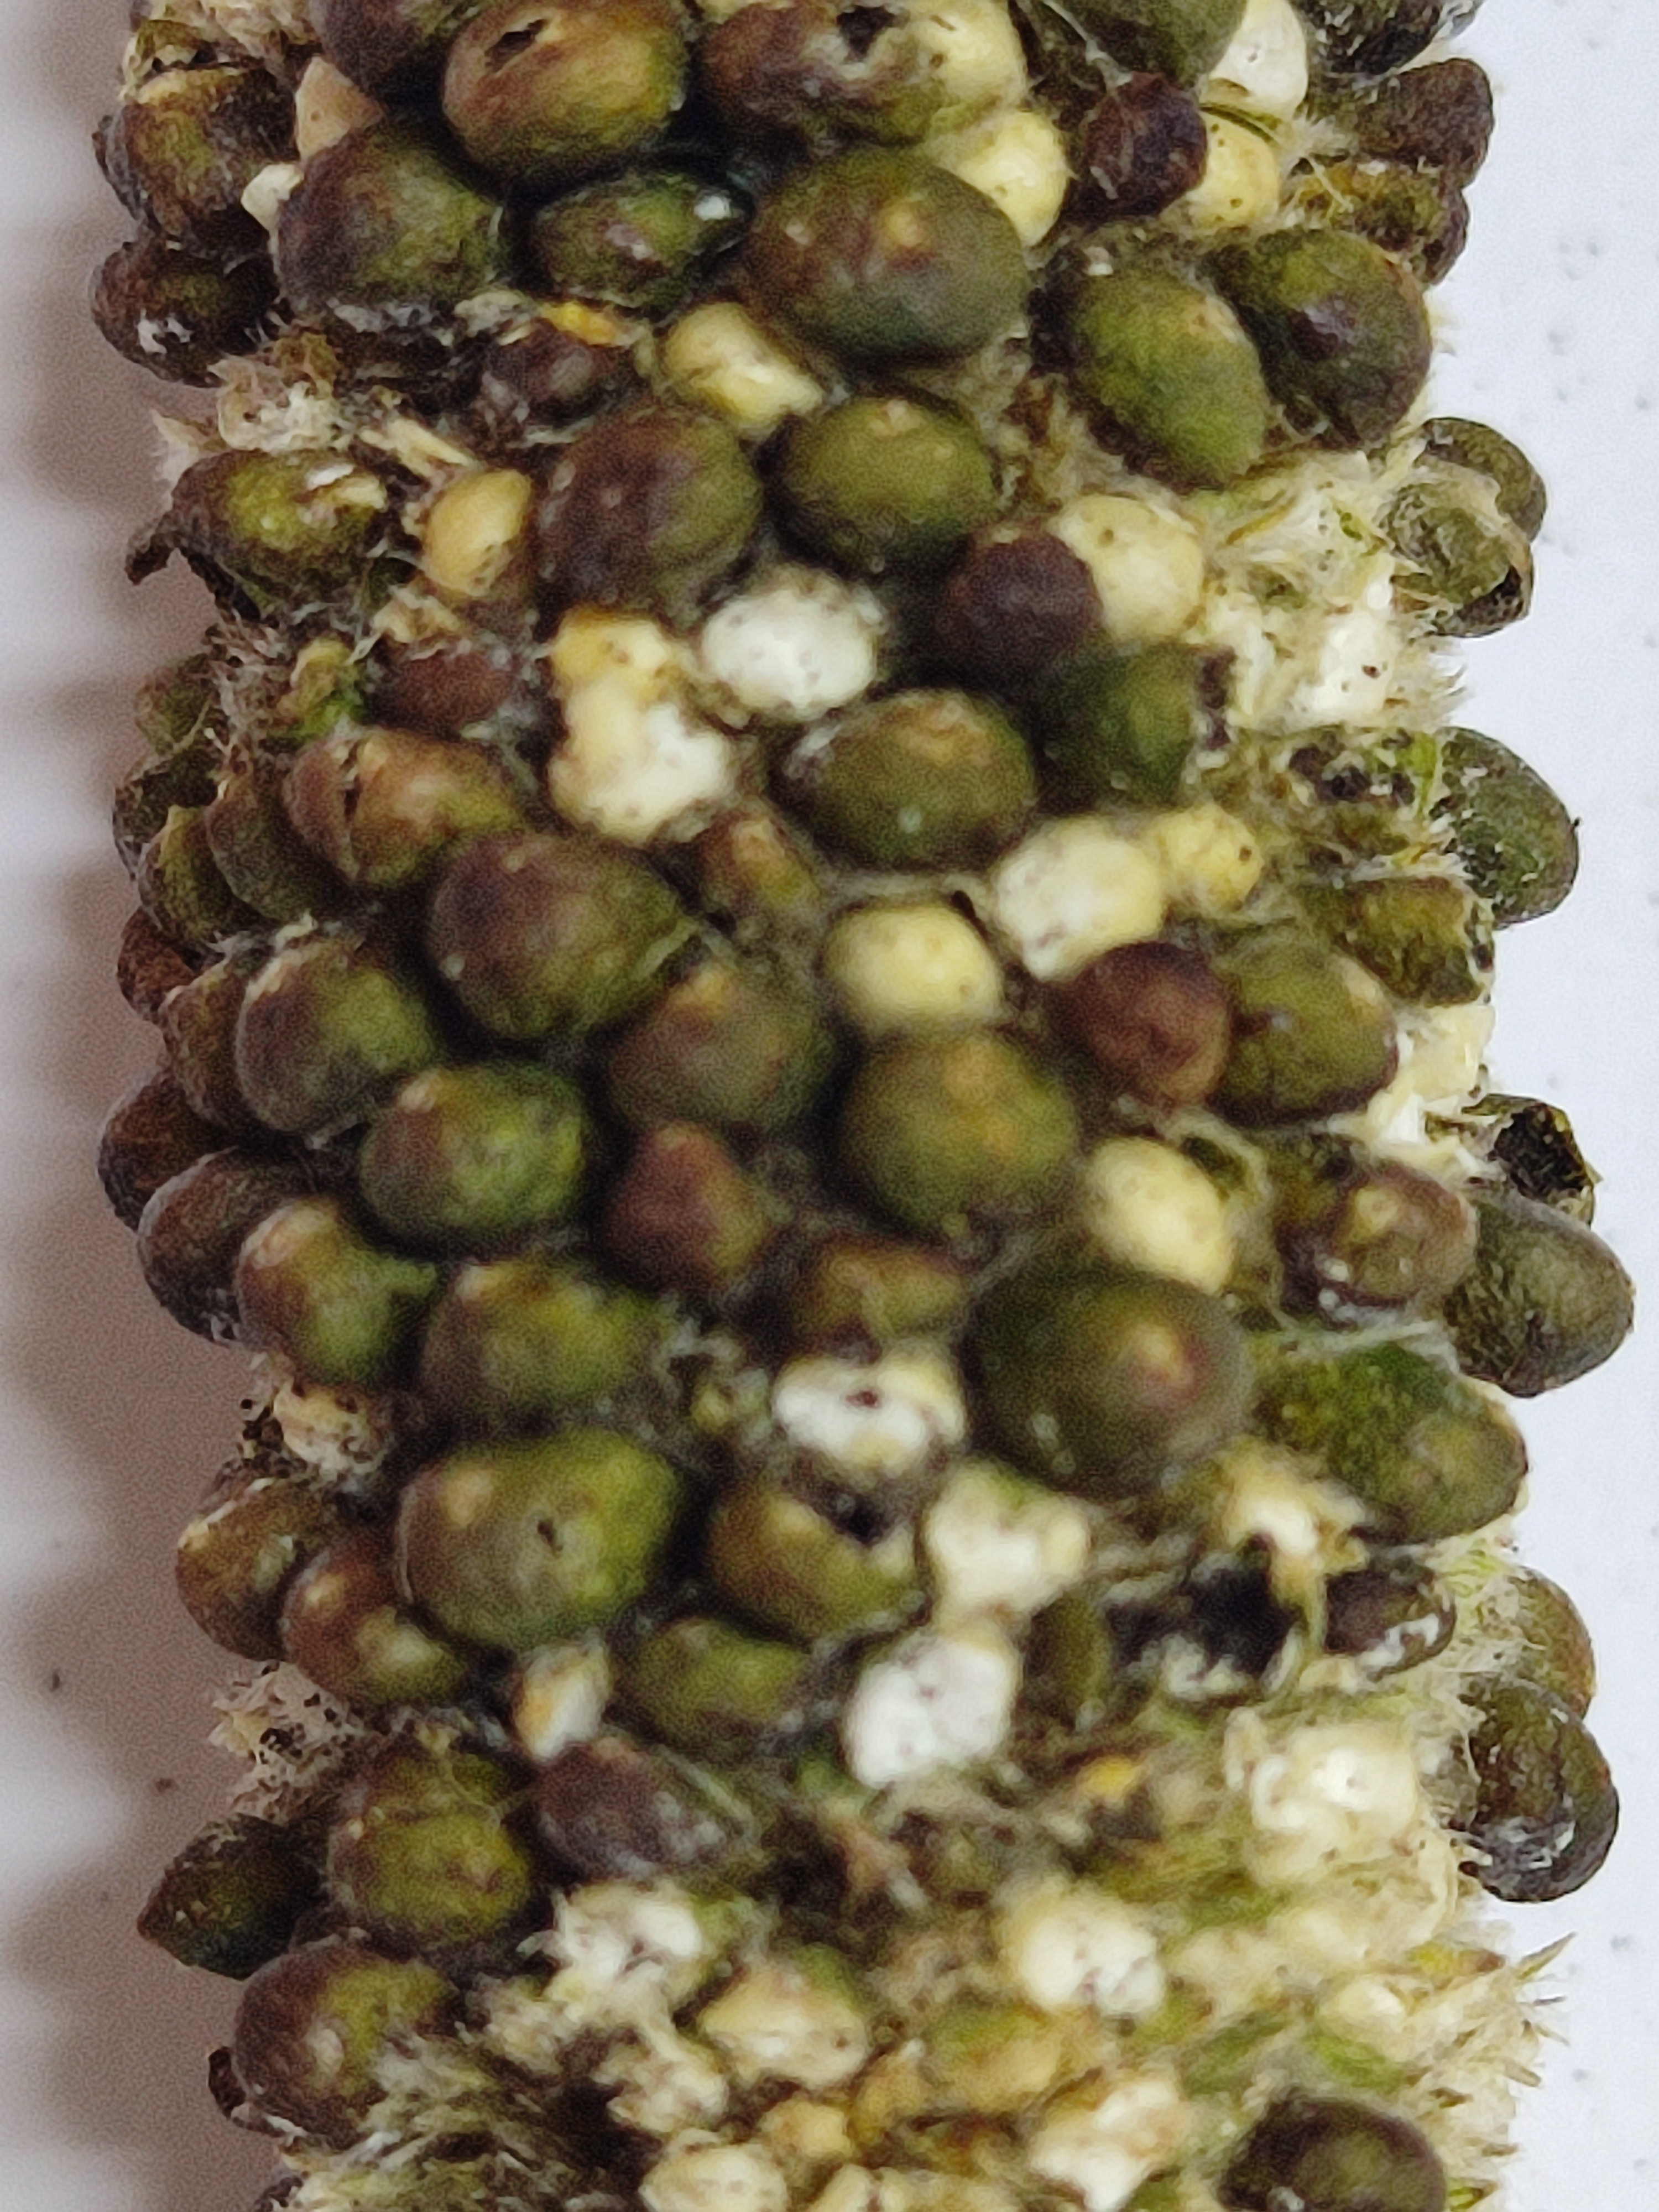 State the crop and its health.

pearl millet, smut
